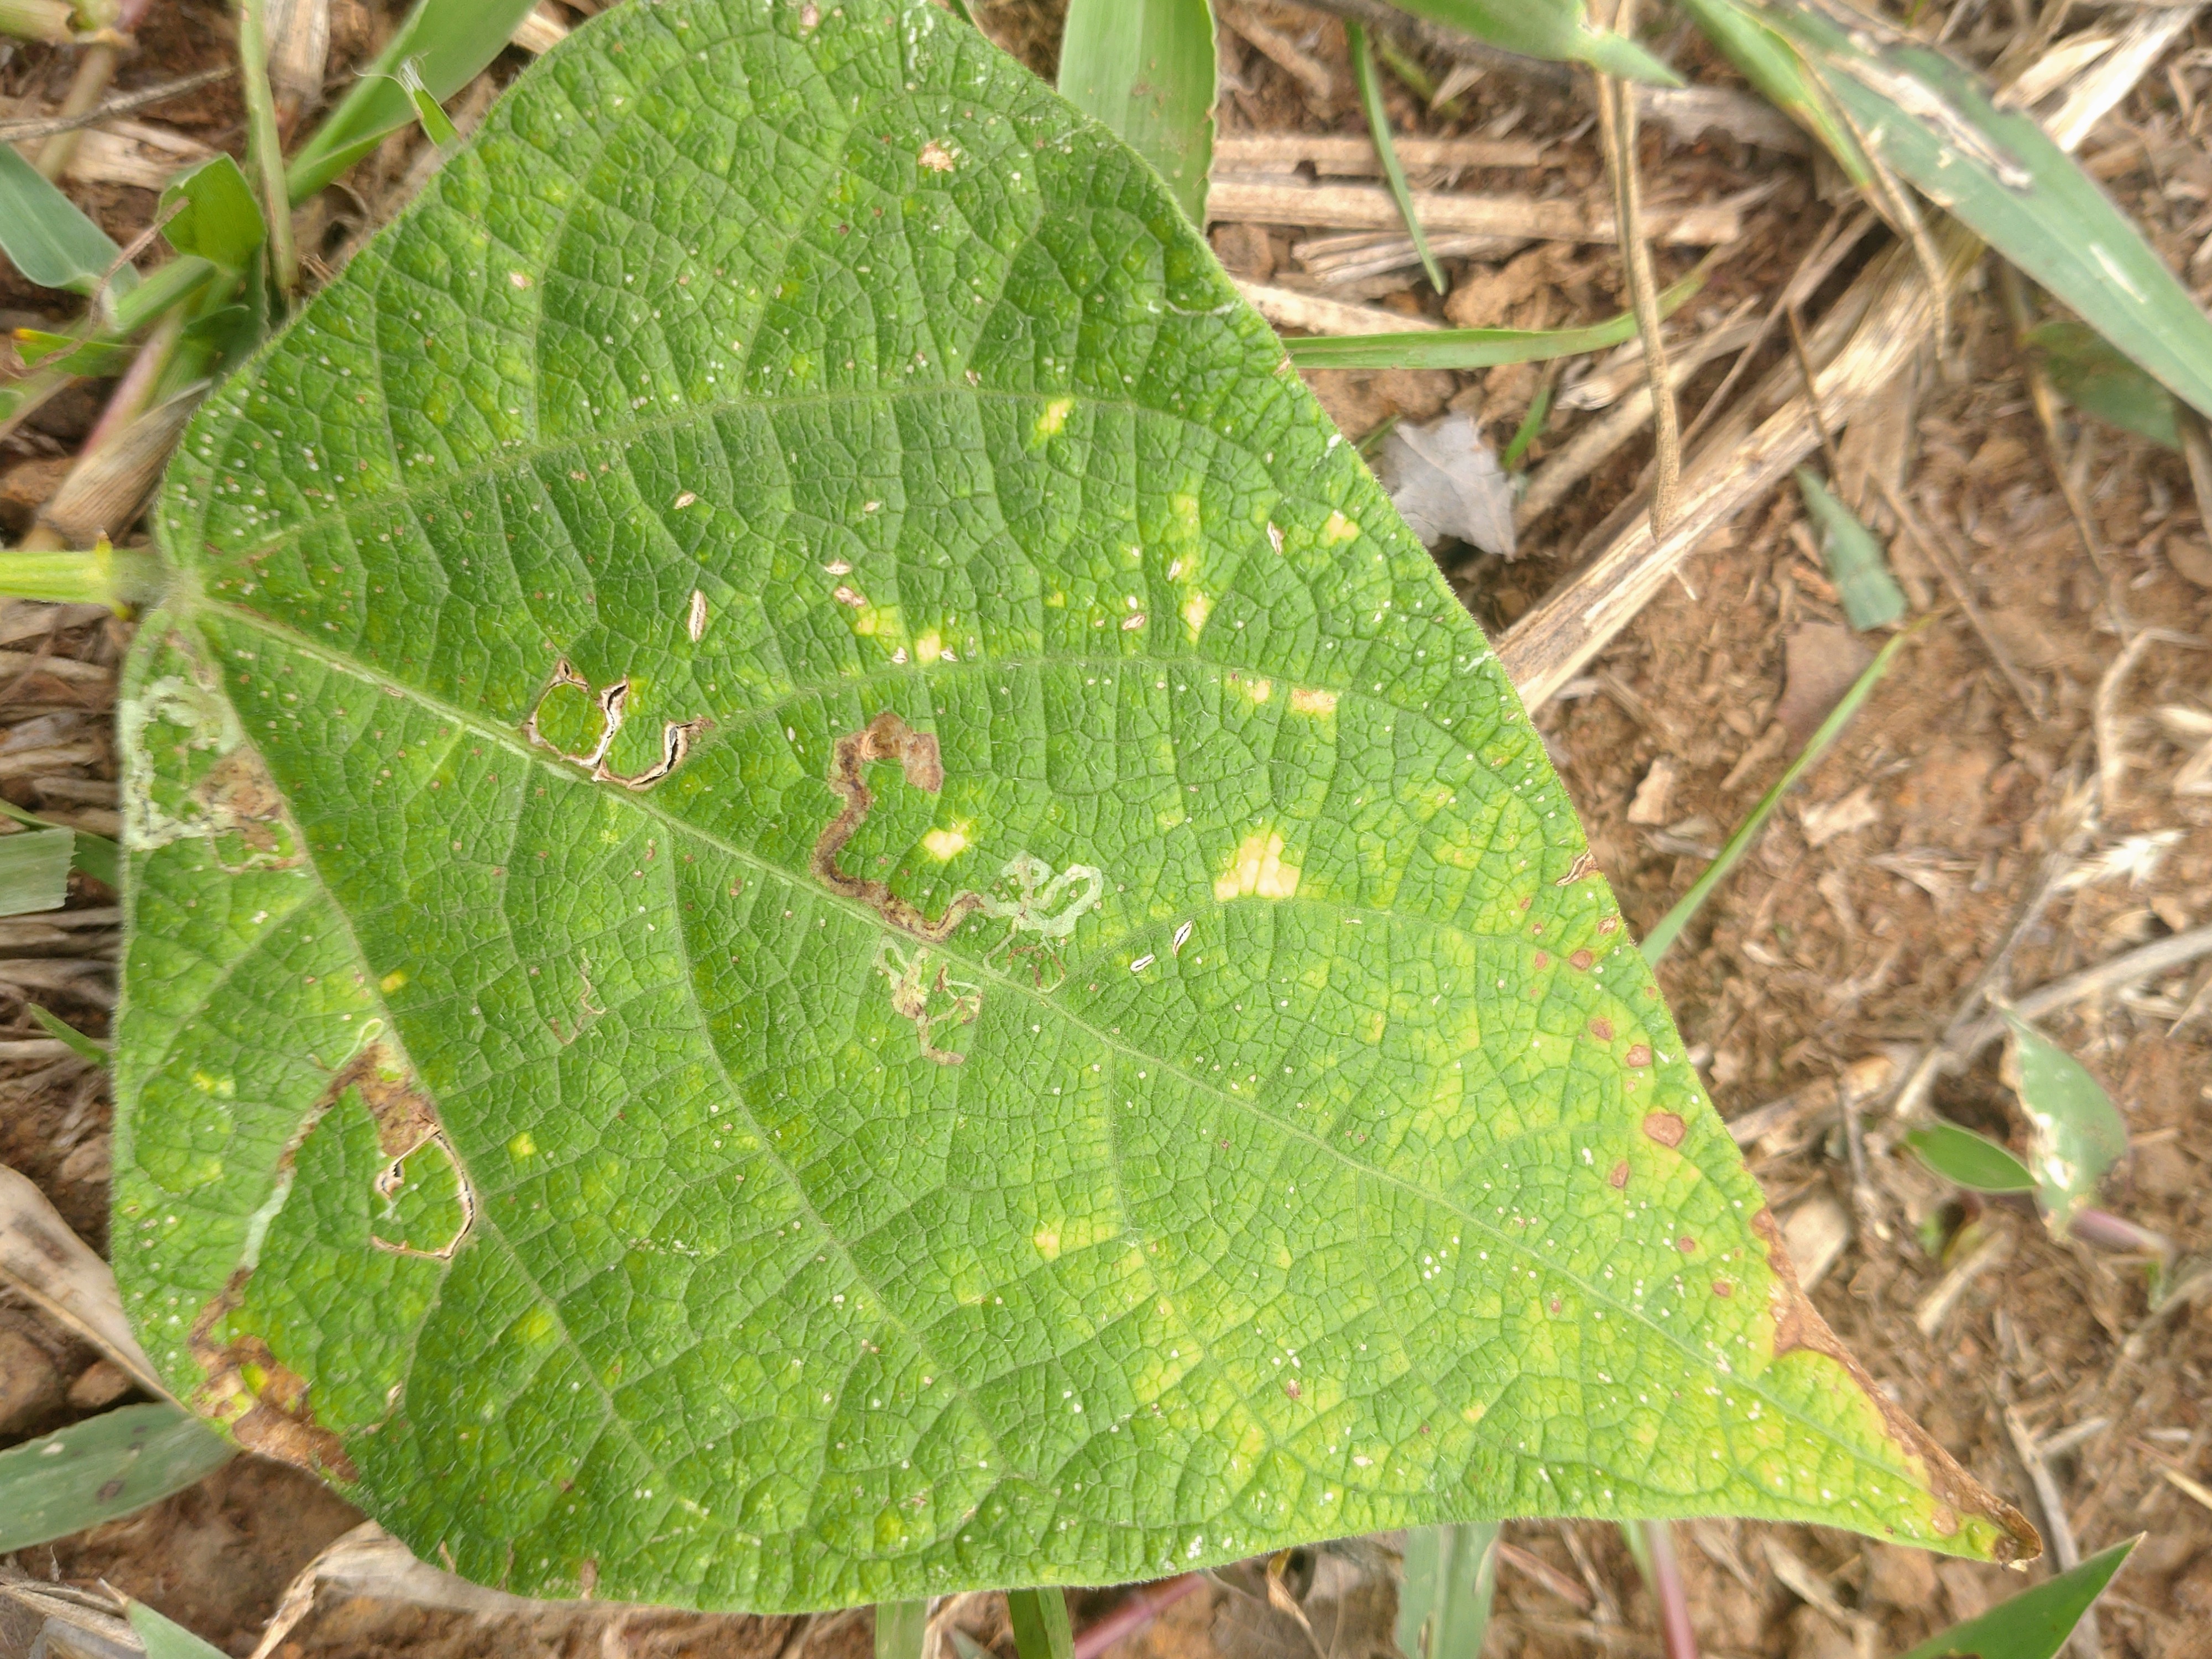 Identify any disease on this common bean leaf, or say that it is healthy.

anthracnose
